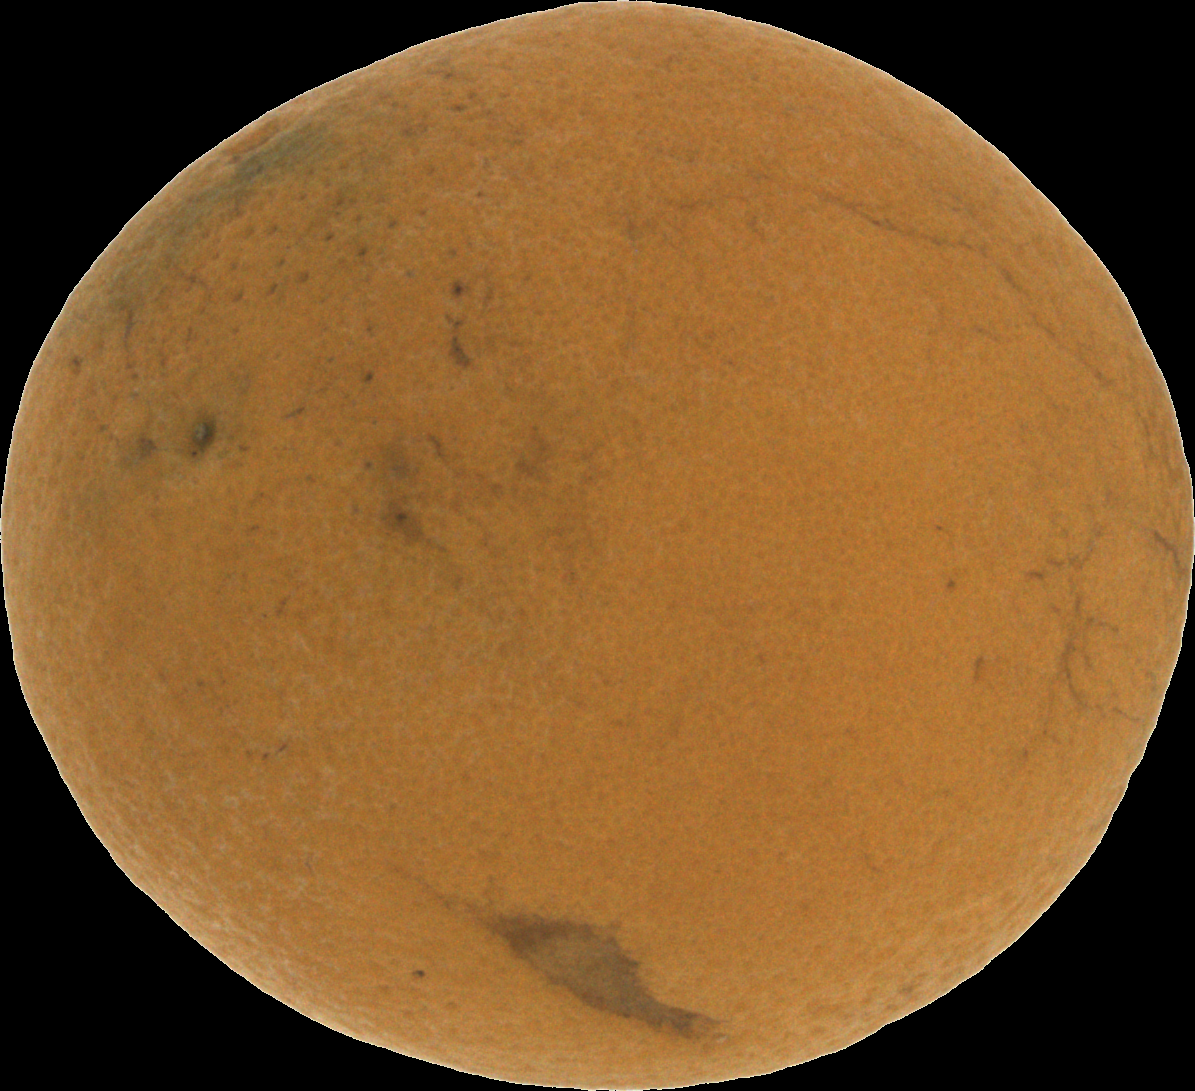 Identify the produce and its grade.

orange, bad
